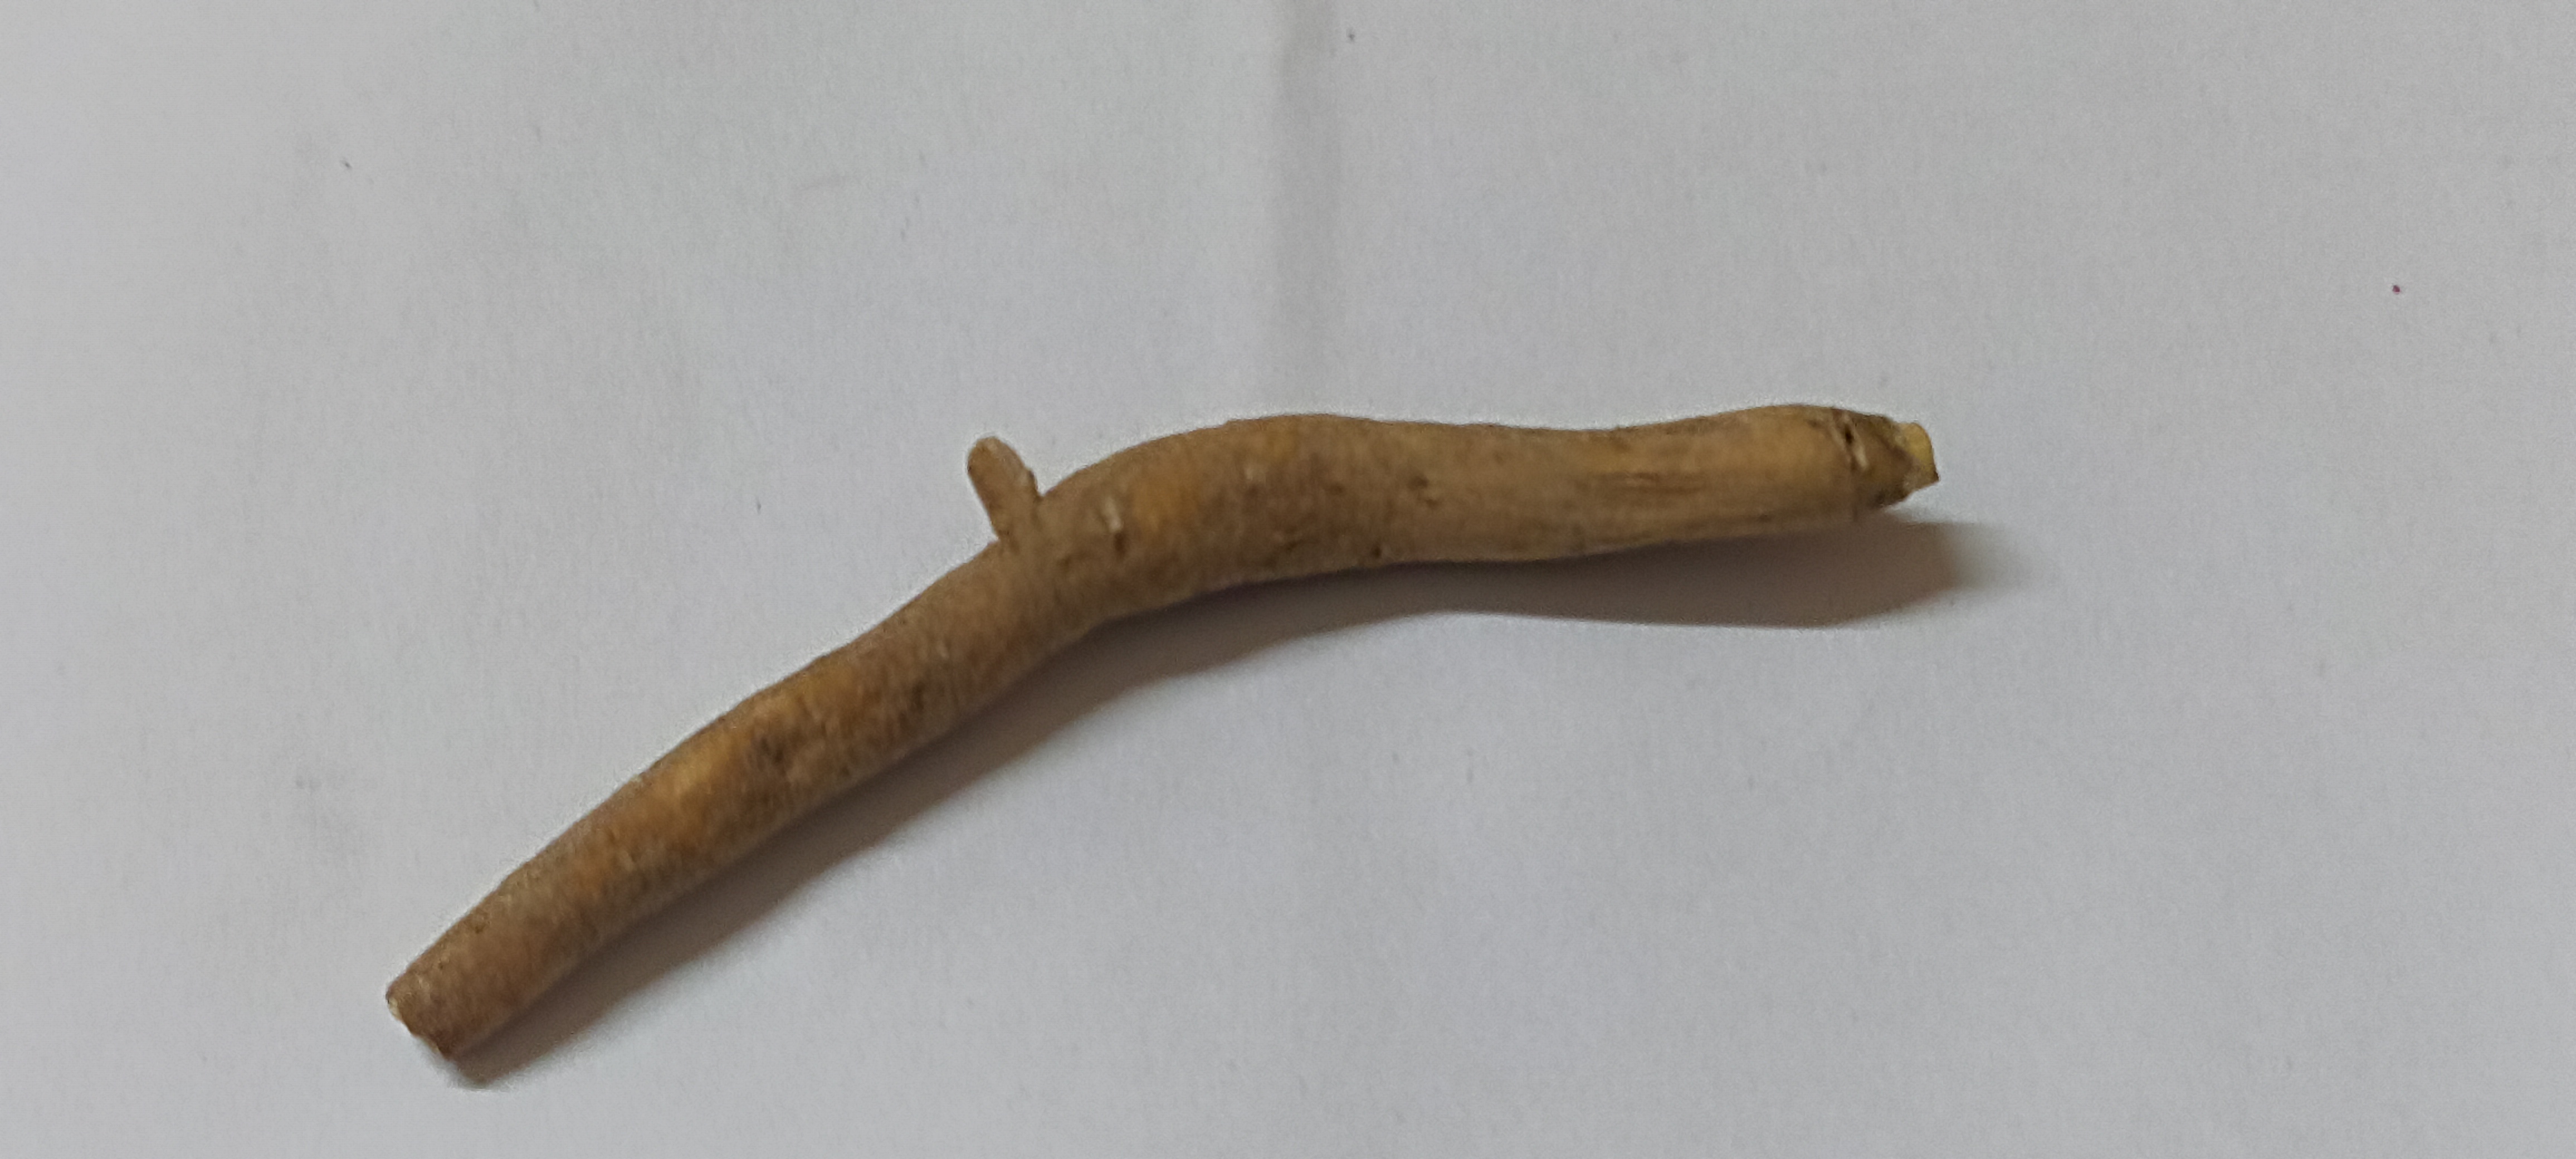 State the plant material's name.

ashwagandha
